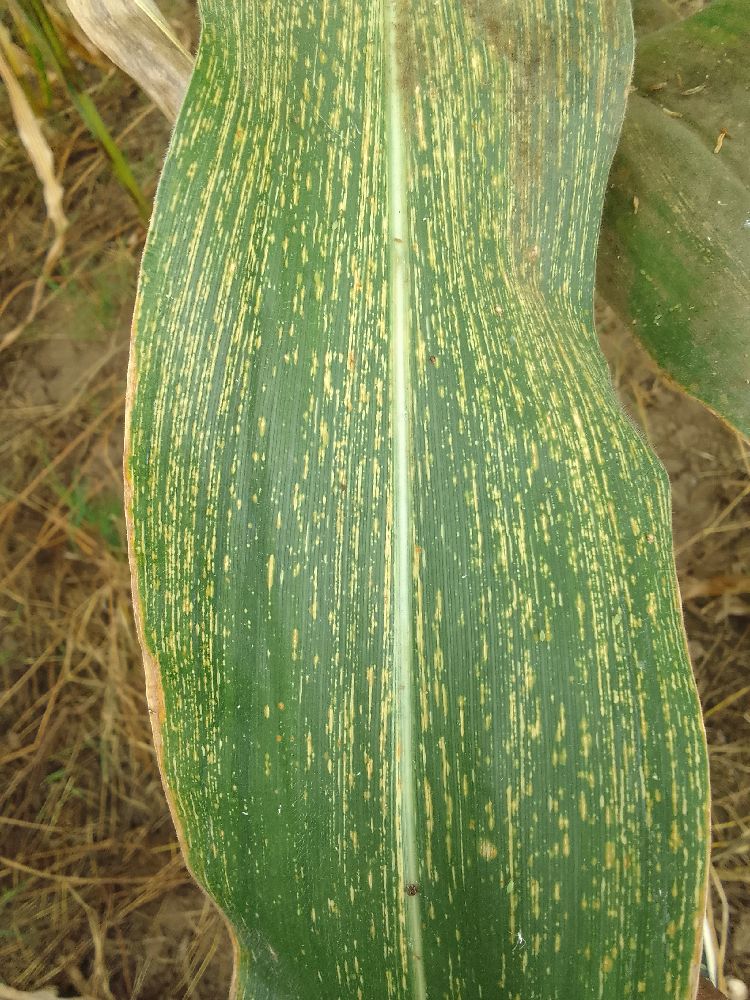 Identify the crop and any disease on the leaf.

maize, maize streak virus
